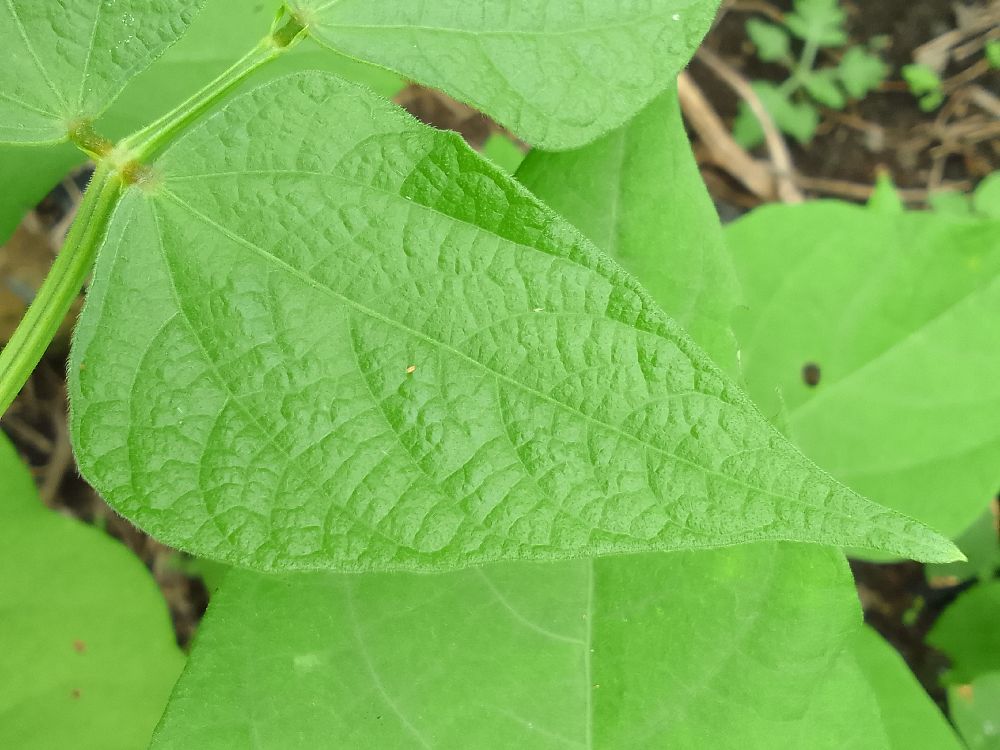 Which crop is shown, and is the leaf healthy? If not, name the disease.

common bean, healthy
